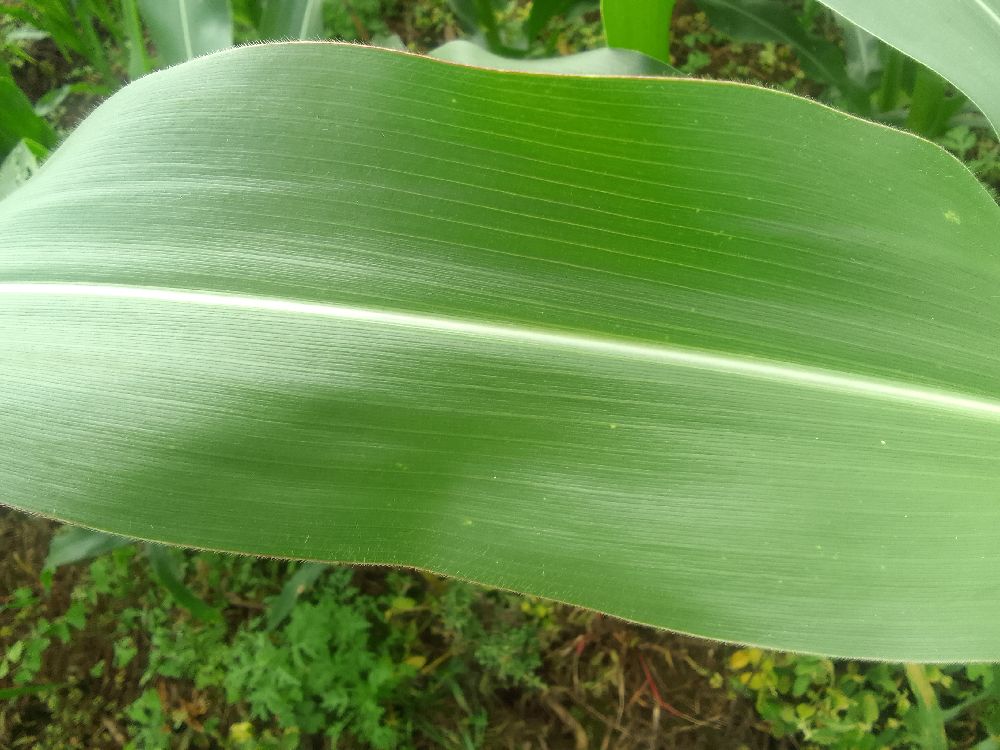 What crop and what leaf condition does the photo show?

maize, healthy
